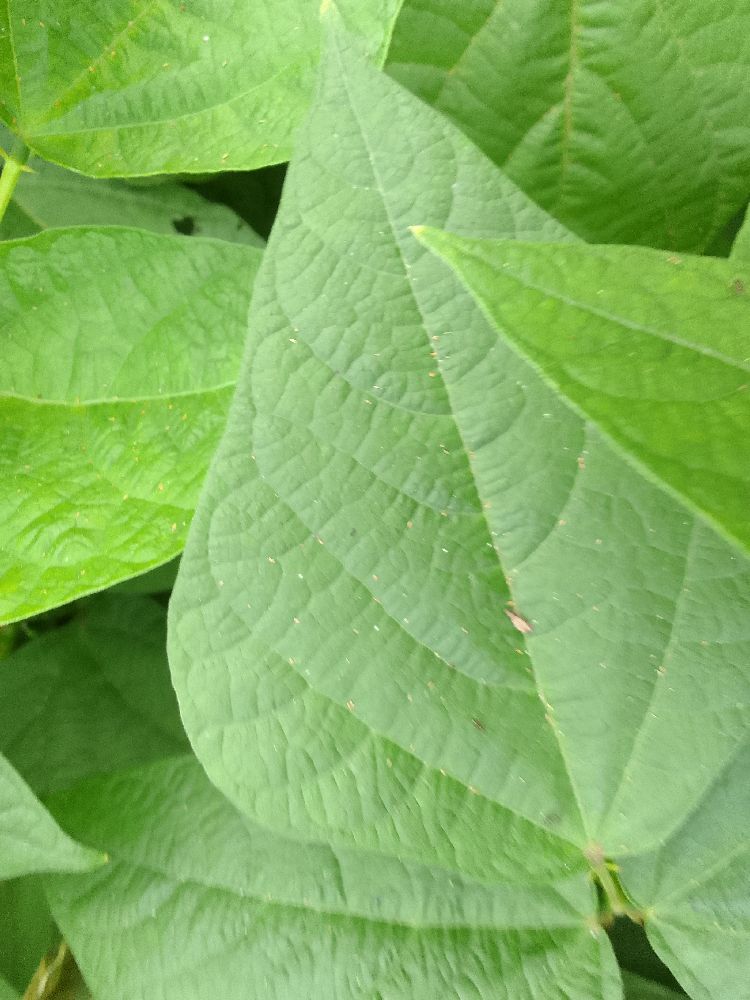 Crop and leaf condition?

common bean, healthy
